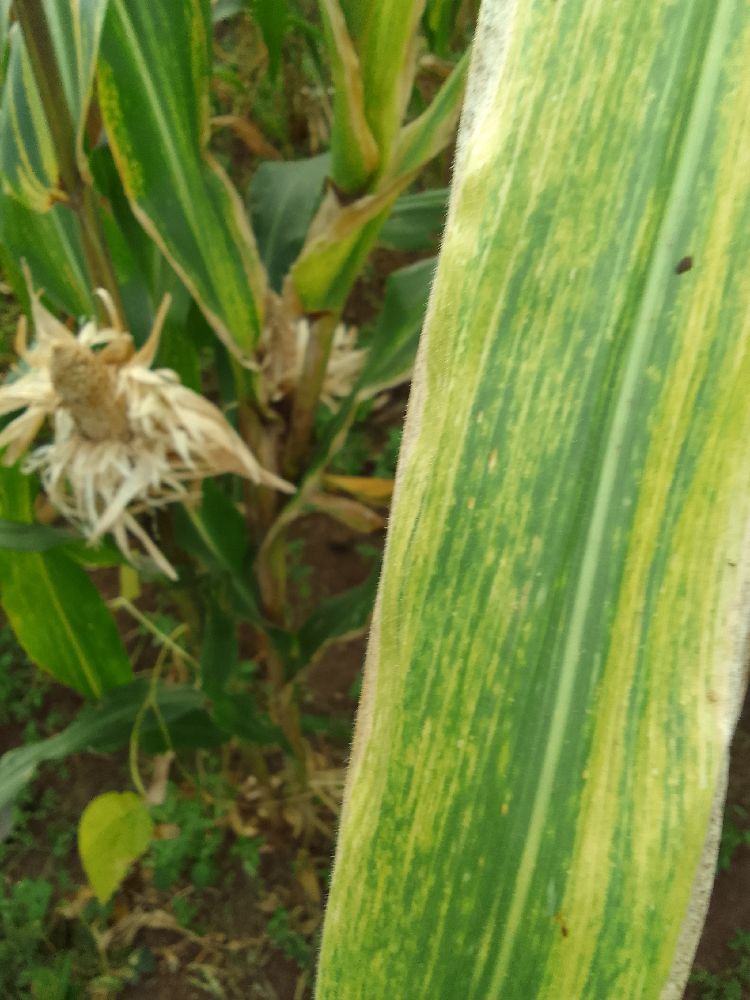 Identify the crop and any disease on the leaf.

maize, maize lethal necrosis
